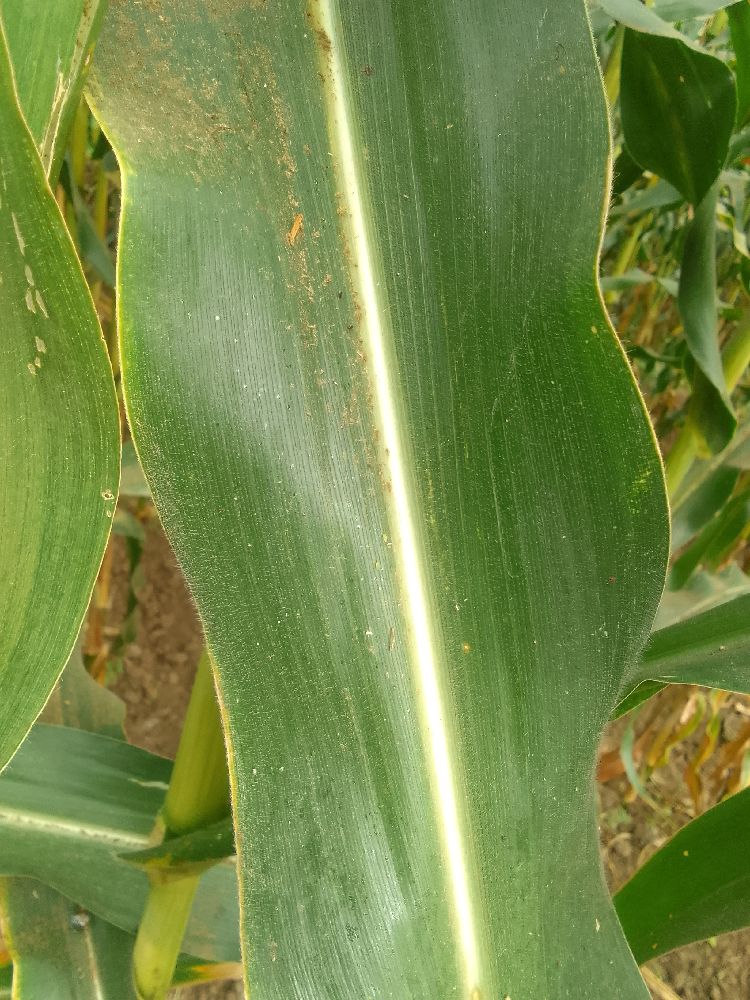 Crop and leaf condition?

maize, healthy
